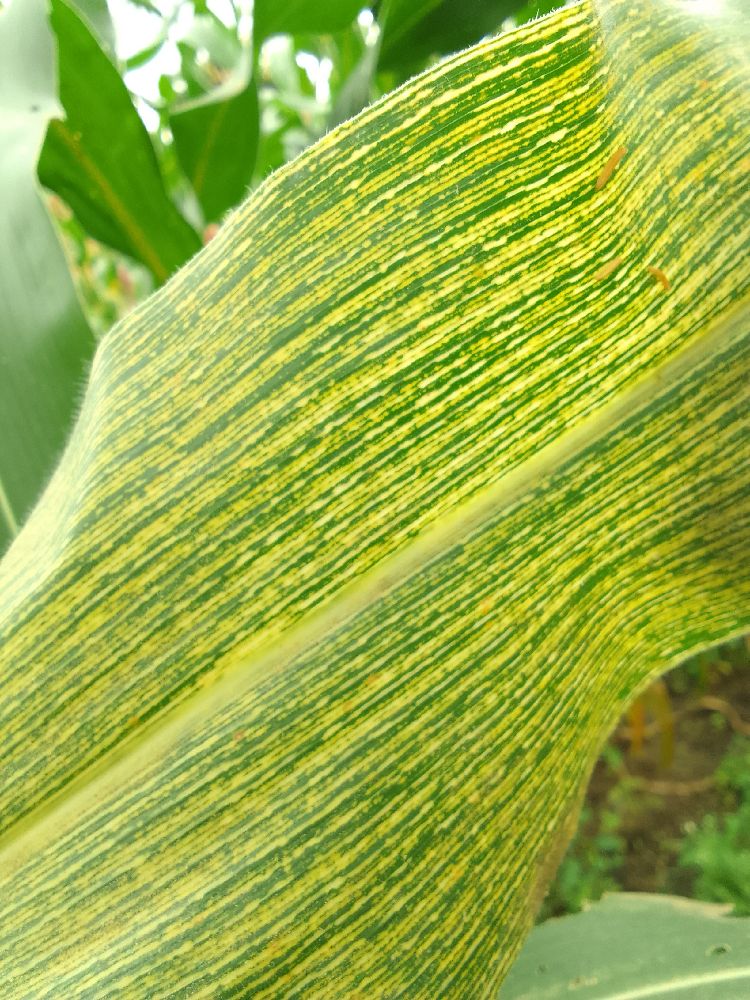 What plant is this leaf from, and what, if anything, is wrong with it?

maize, maize streak virus
